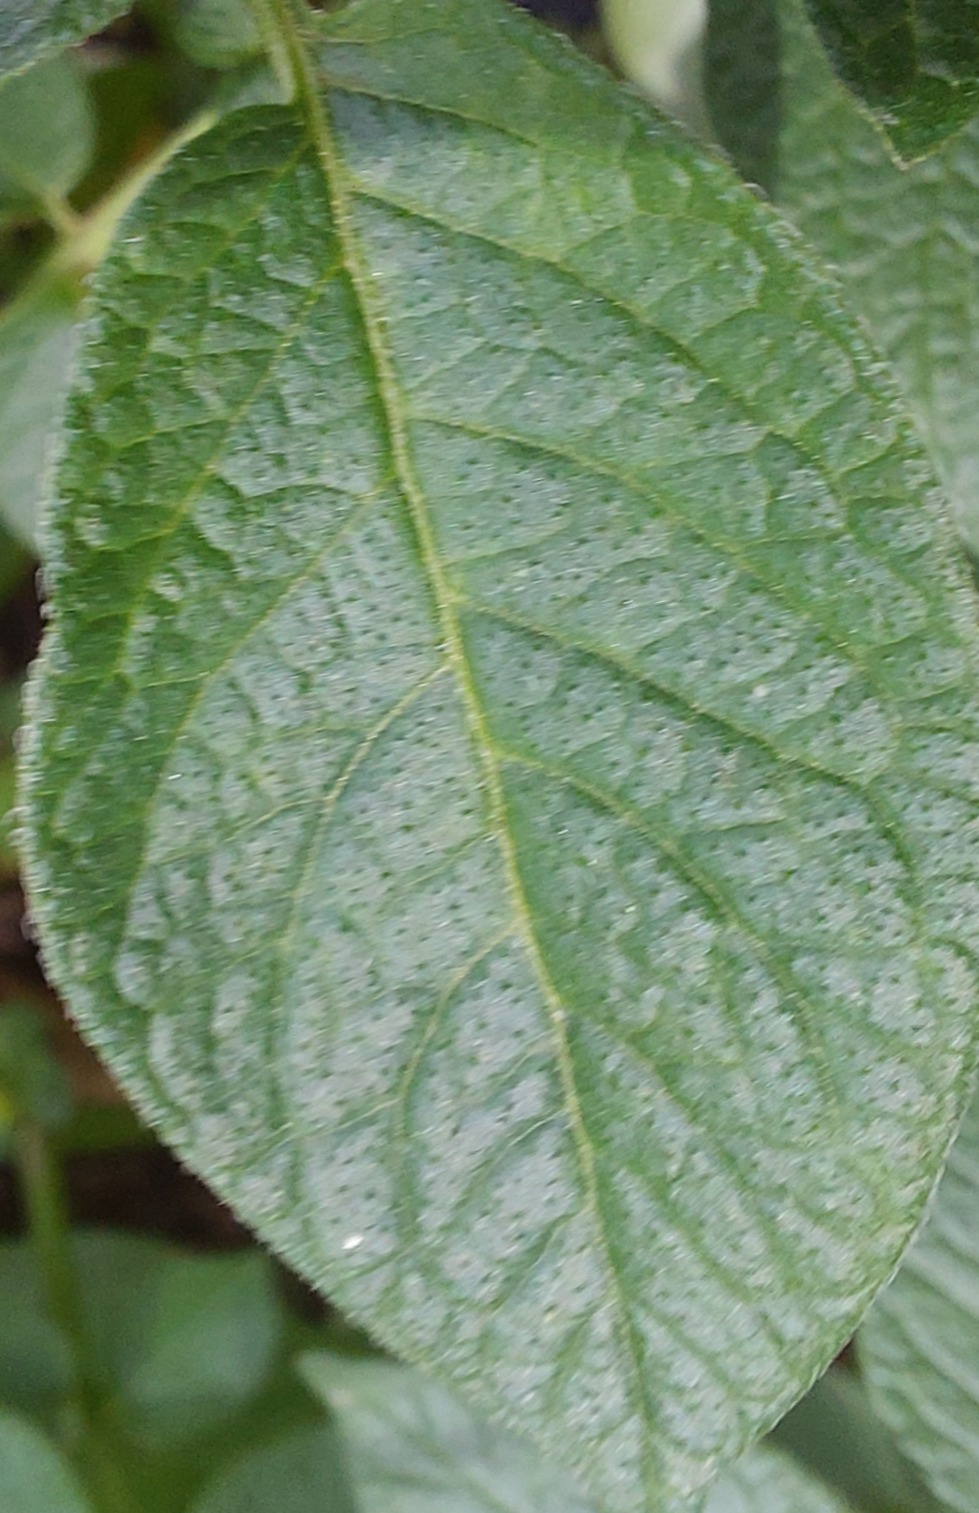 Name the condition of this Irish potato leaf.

healthy
